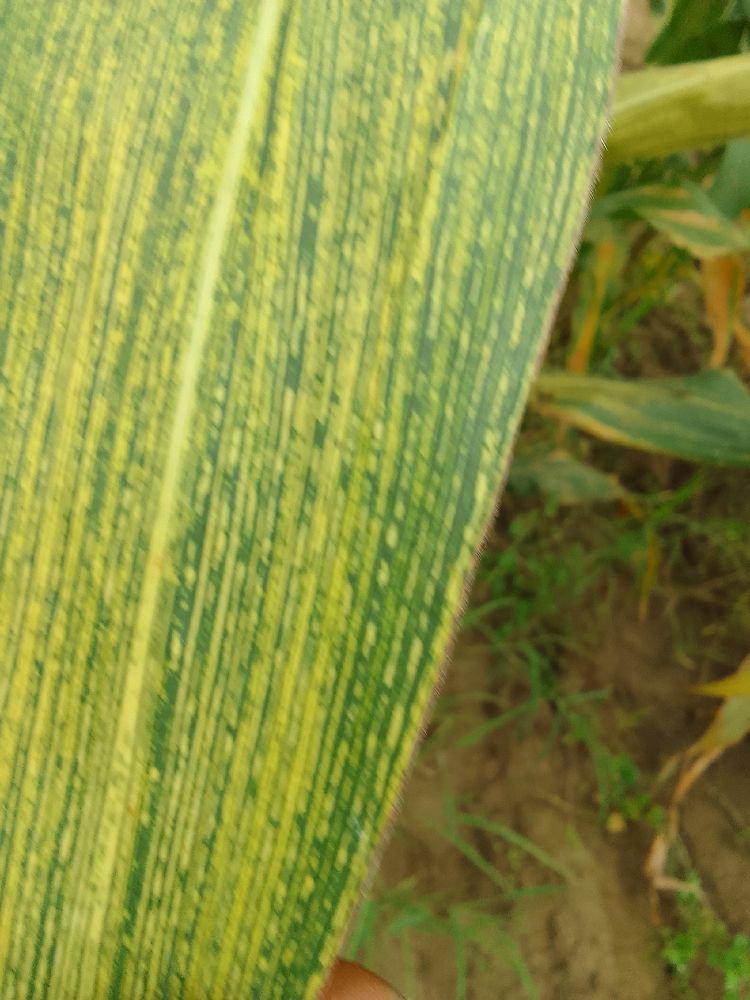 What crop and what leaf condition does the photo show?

maize, maize streak virus
